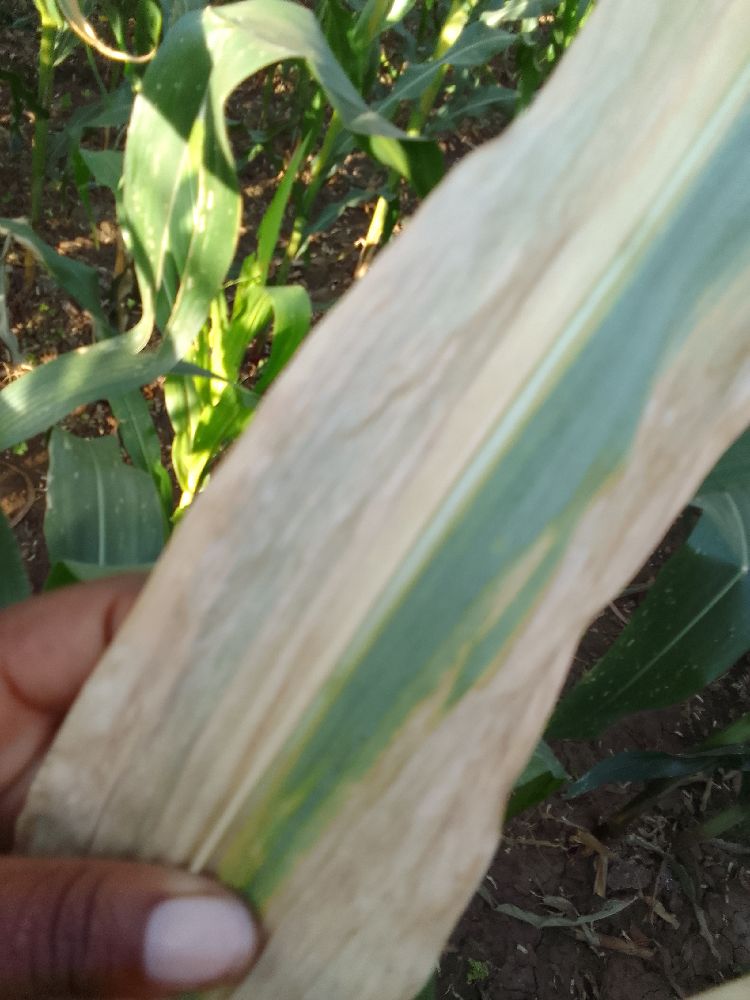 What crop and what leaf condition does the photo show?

maize, maize lethal necrosis
